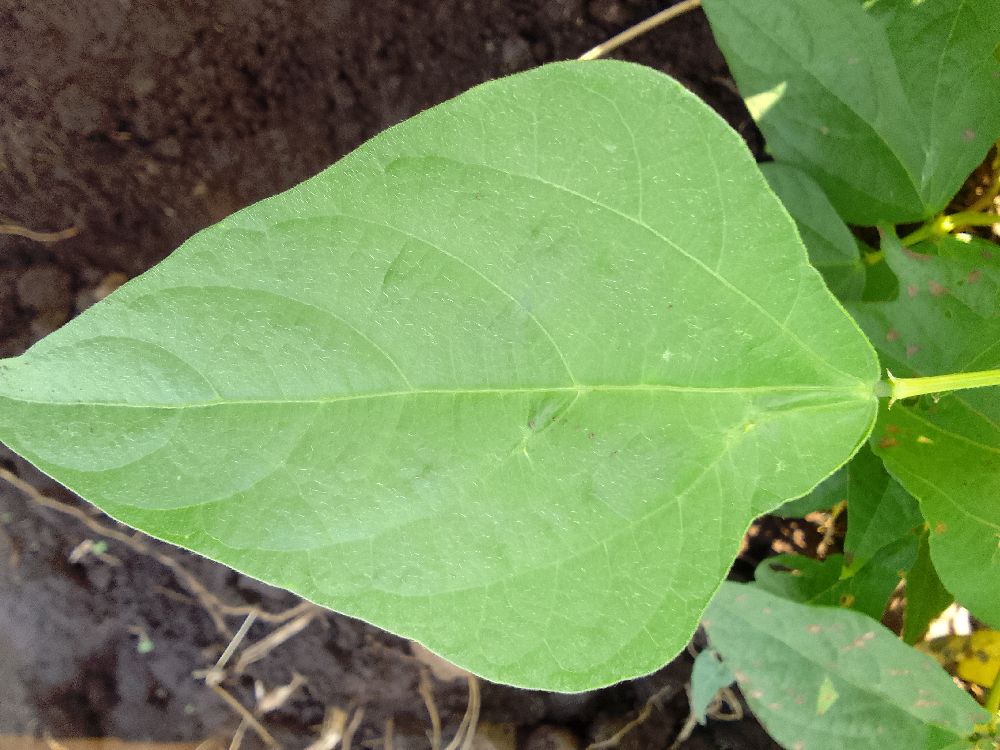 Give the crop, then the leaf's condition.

common bean, healthy
